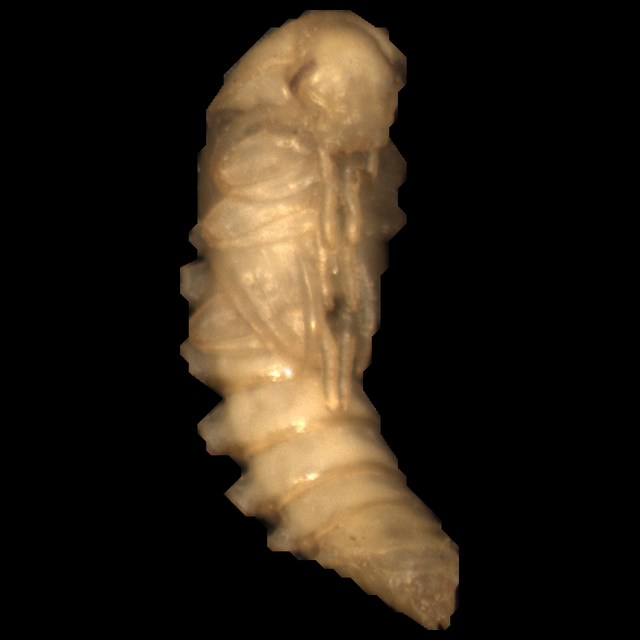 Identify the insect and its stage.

mealworm pupa
